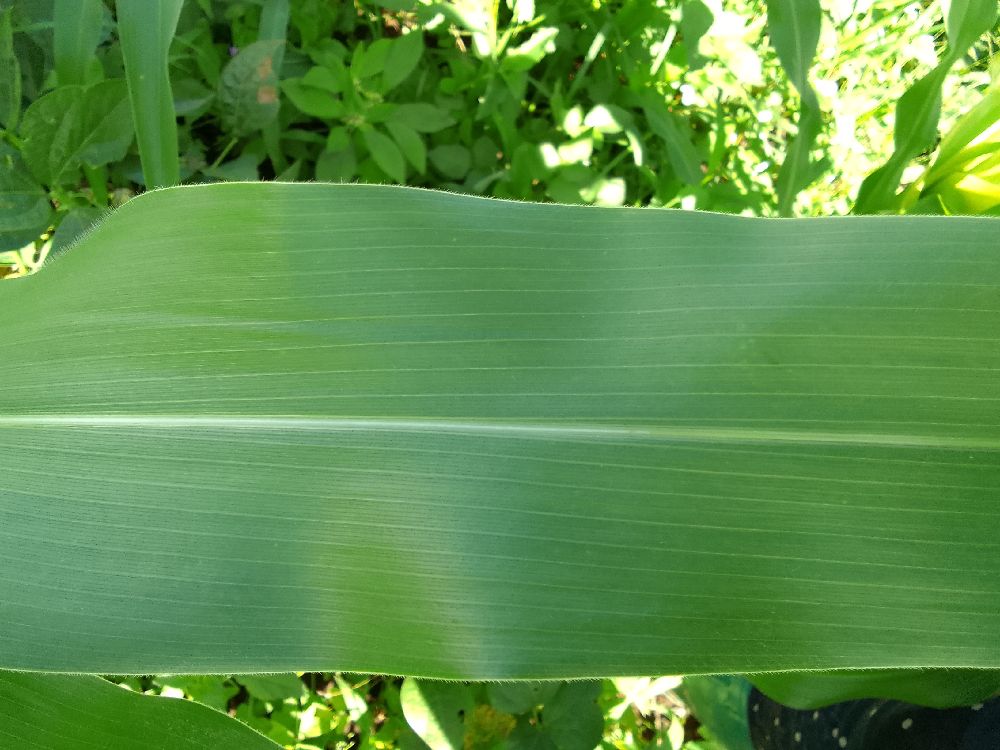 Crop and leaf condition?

maize, healthy
